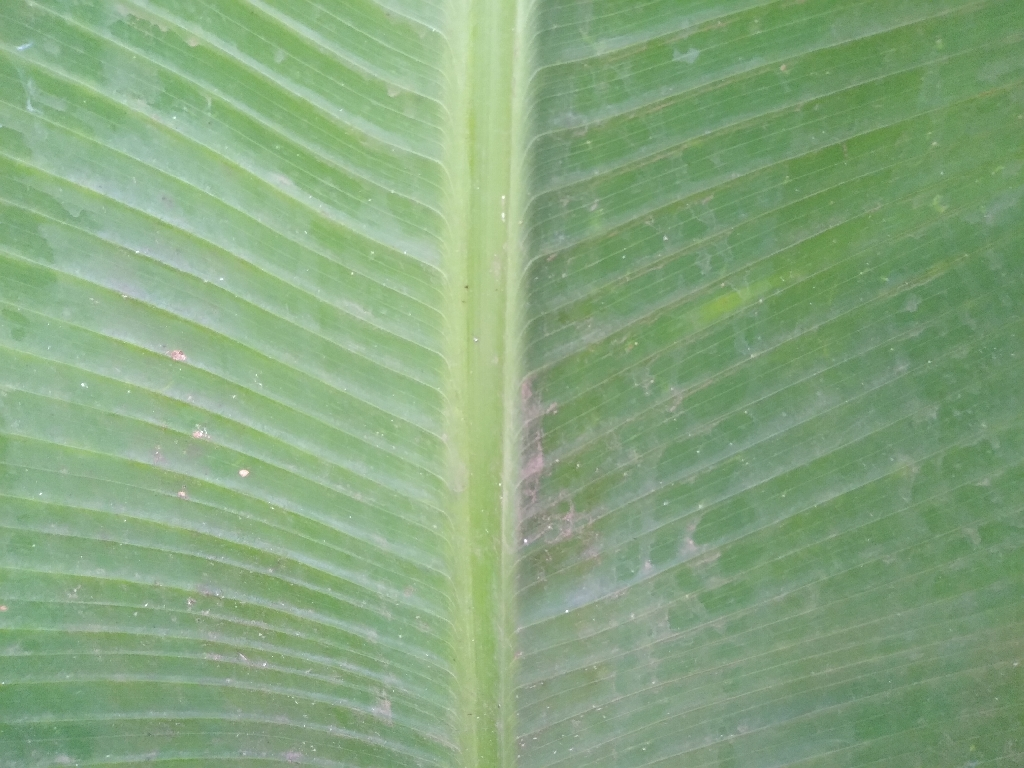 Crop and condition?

banana, healthy
